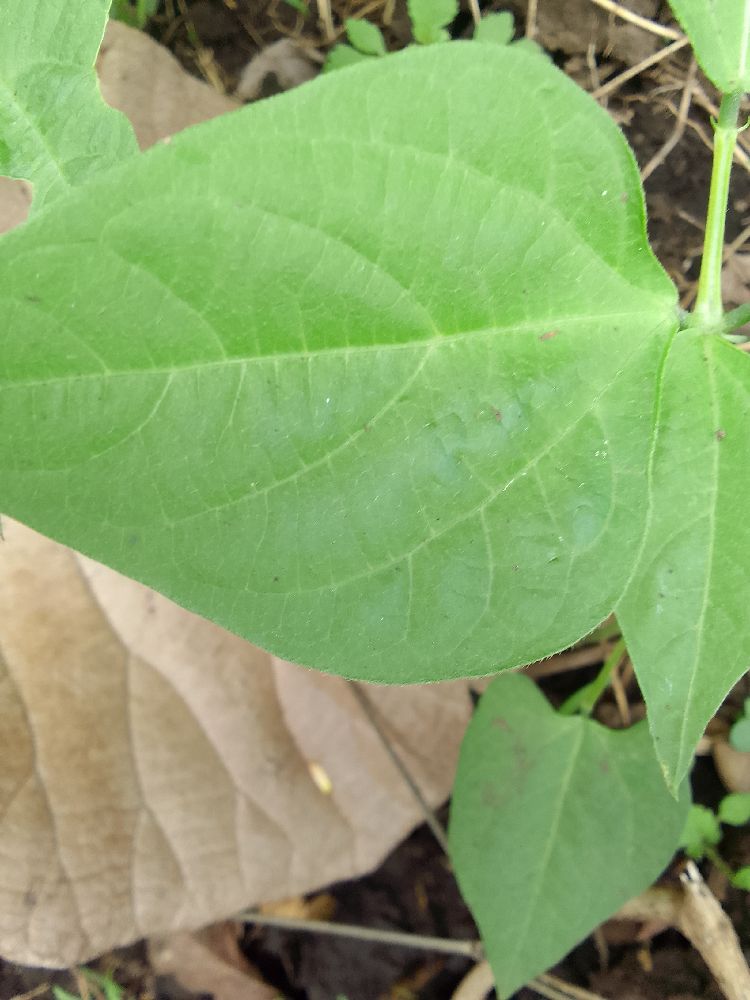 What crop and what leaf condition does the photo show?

common bean, healthy
